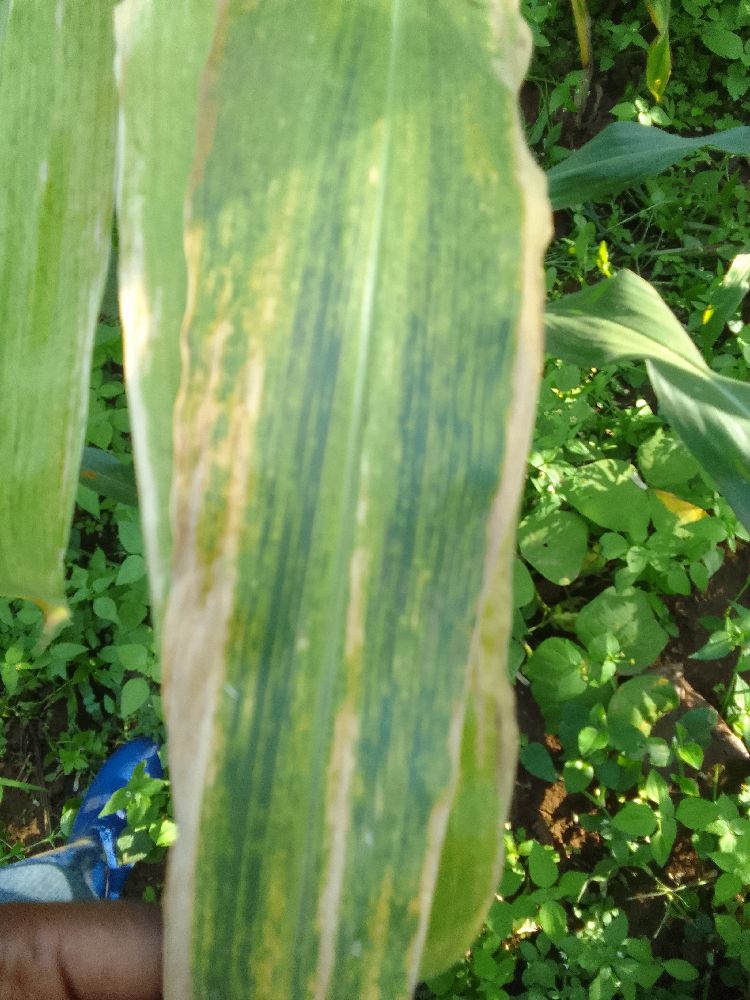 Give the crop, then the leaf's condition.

maize, maize lethal necrosis
